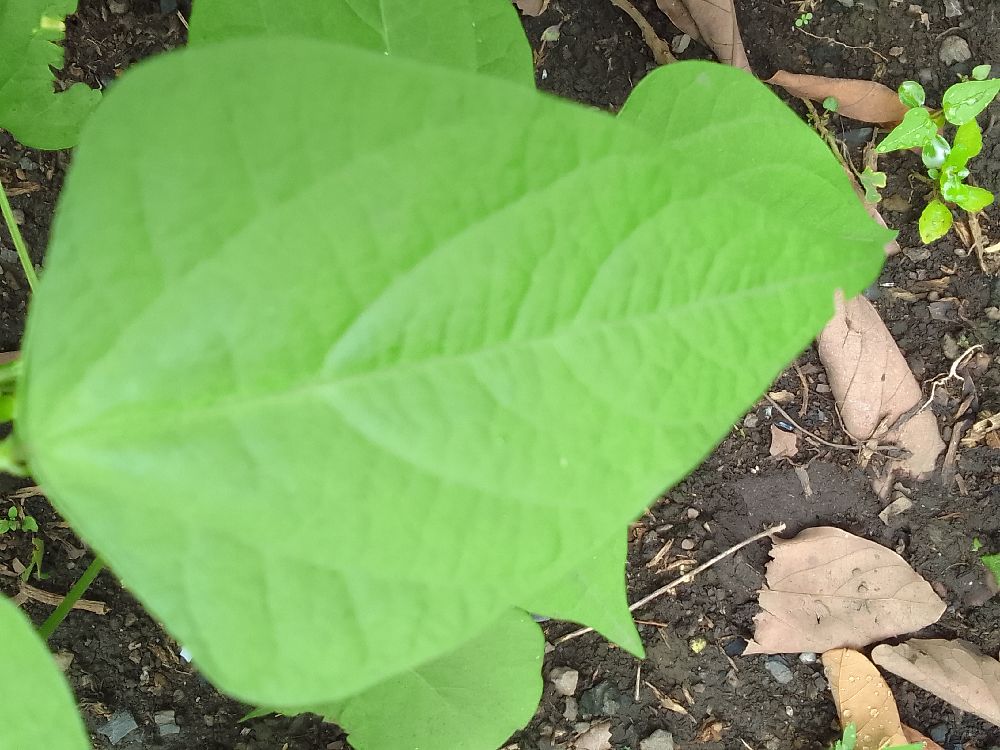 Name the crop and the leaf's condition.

common bean, healthy
